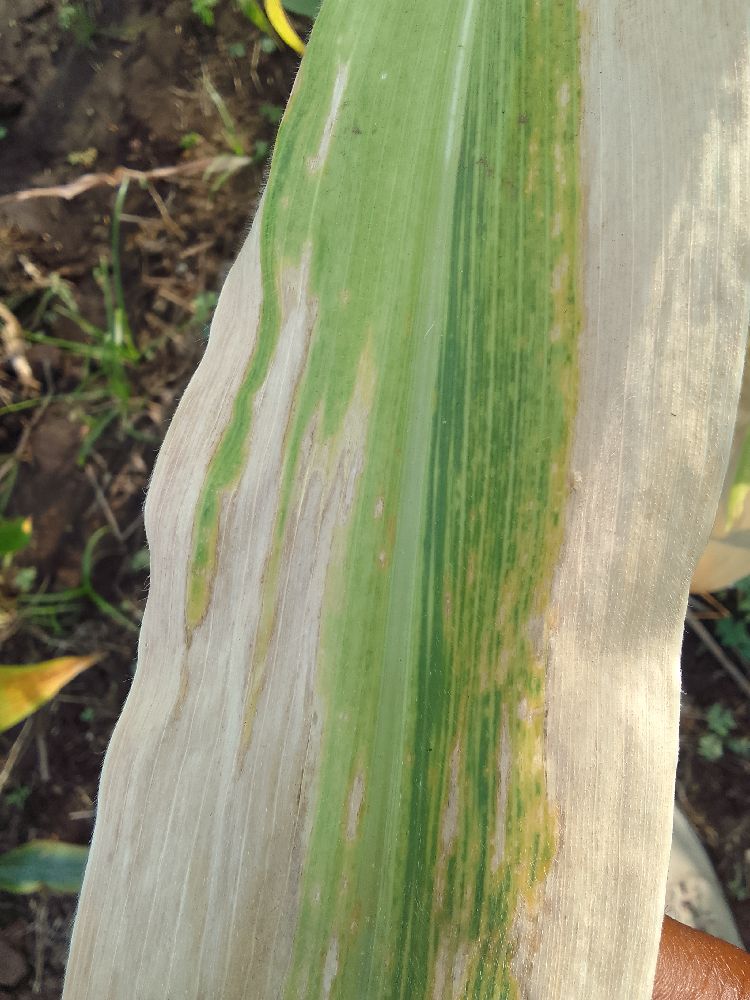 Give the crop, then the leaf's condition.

maize, maize lethal necrosis
